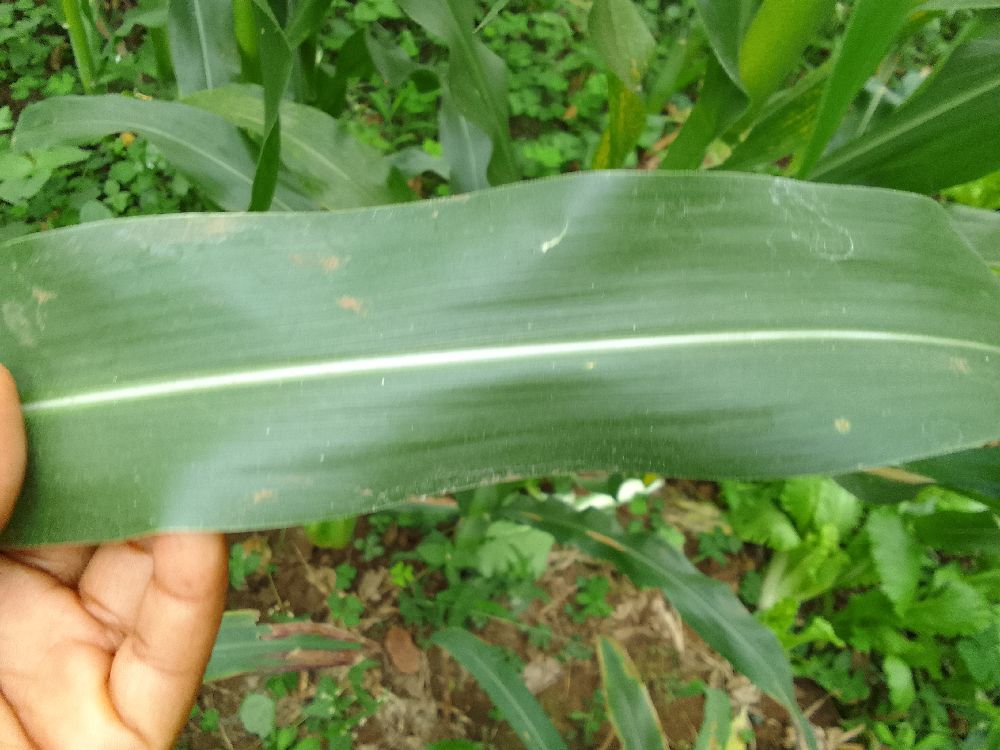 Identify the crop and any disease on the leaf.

maize, healthy
